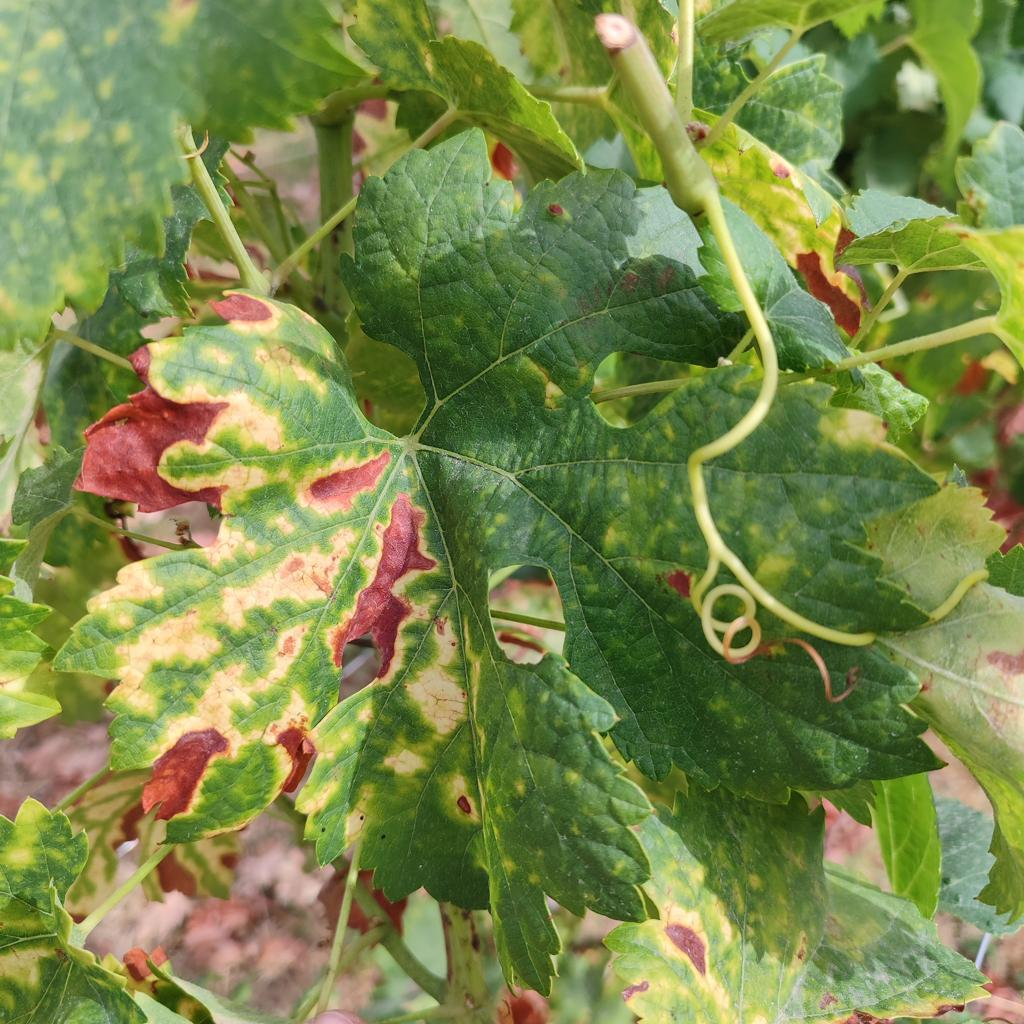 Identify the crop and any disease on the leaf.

grapevine, esca complex
